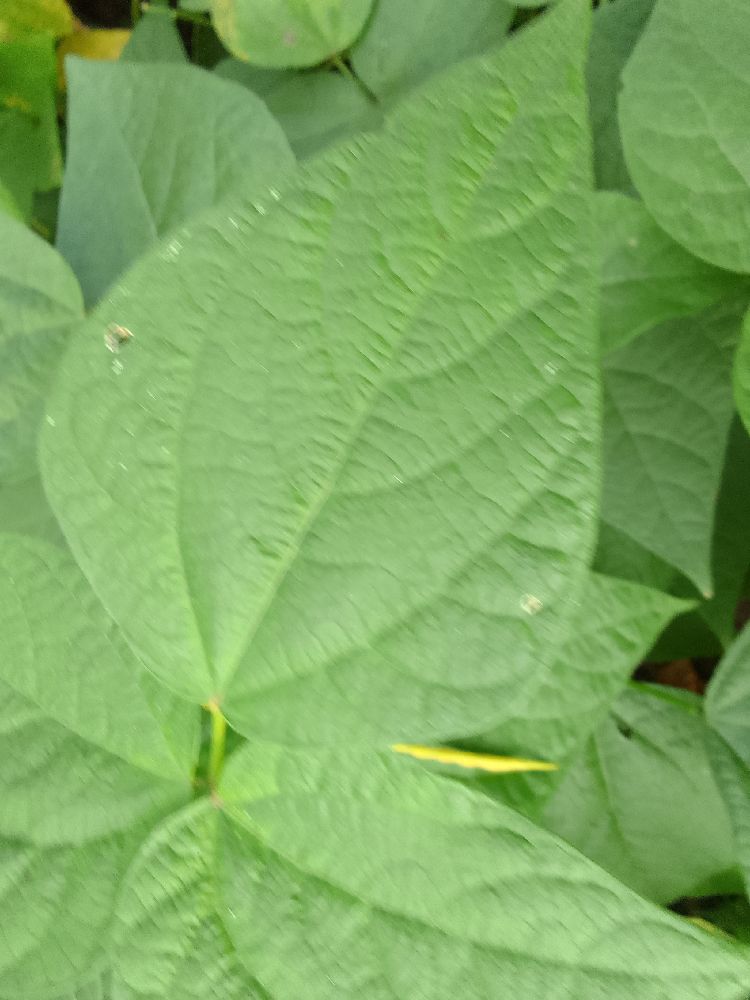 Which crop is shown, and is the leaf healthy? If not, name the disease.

common bean, healthy
